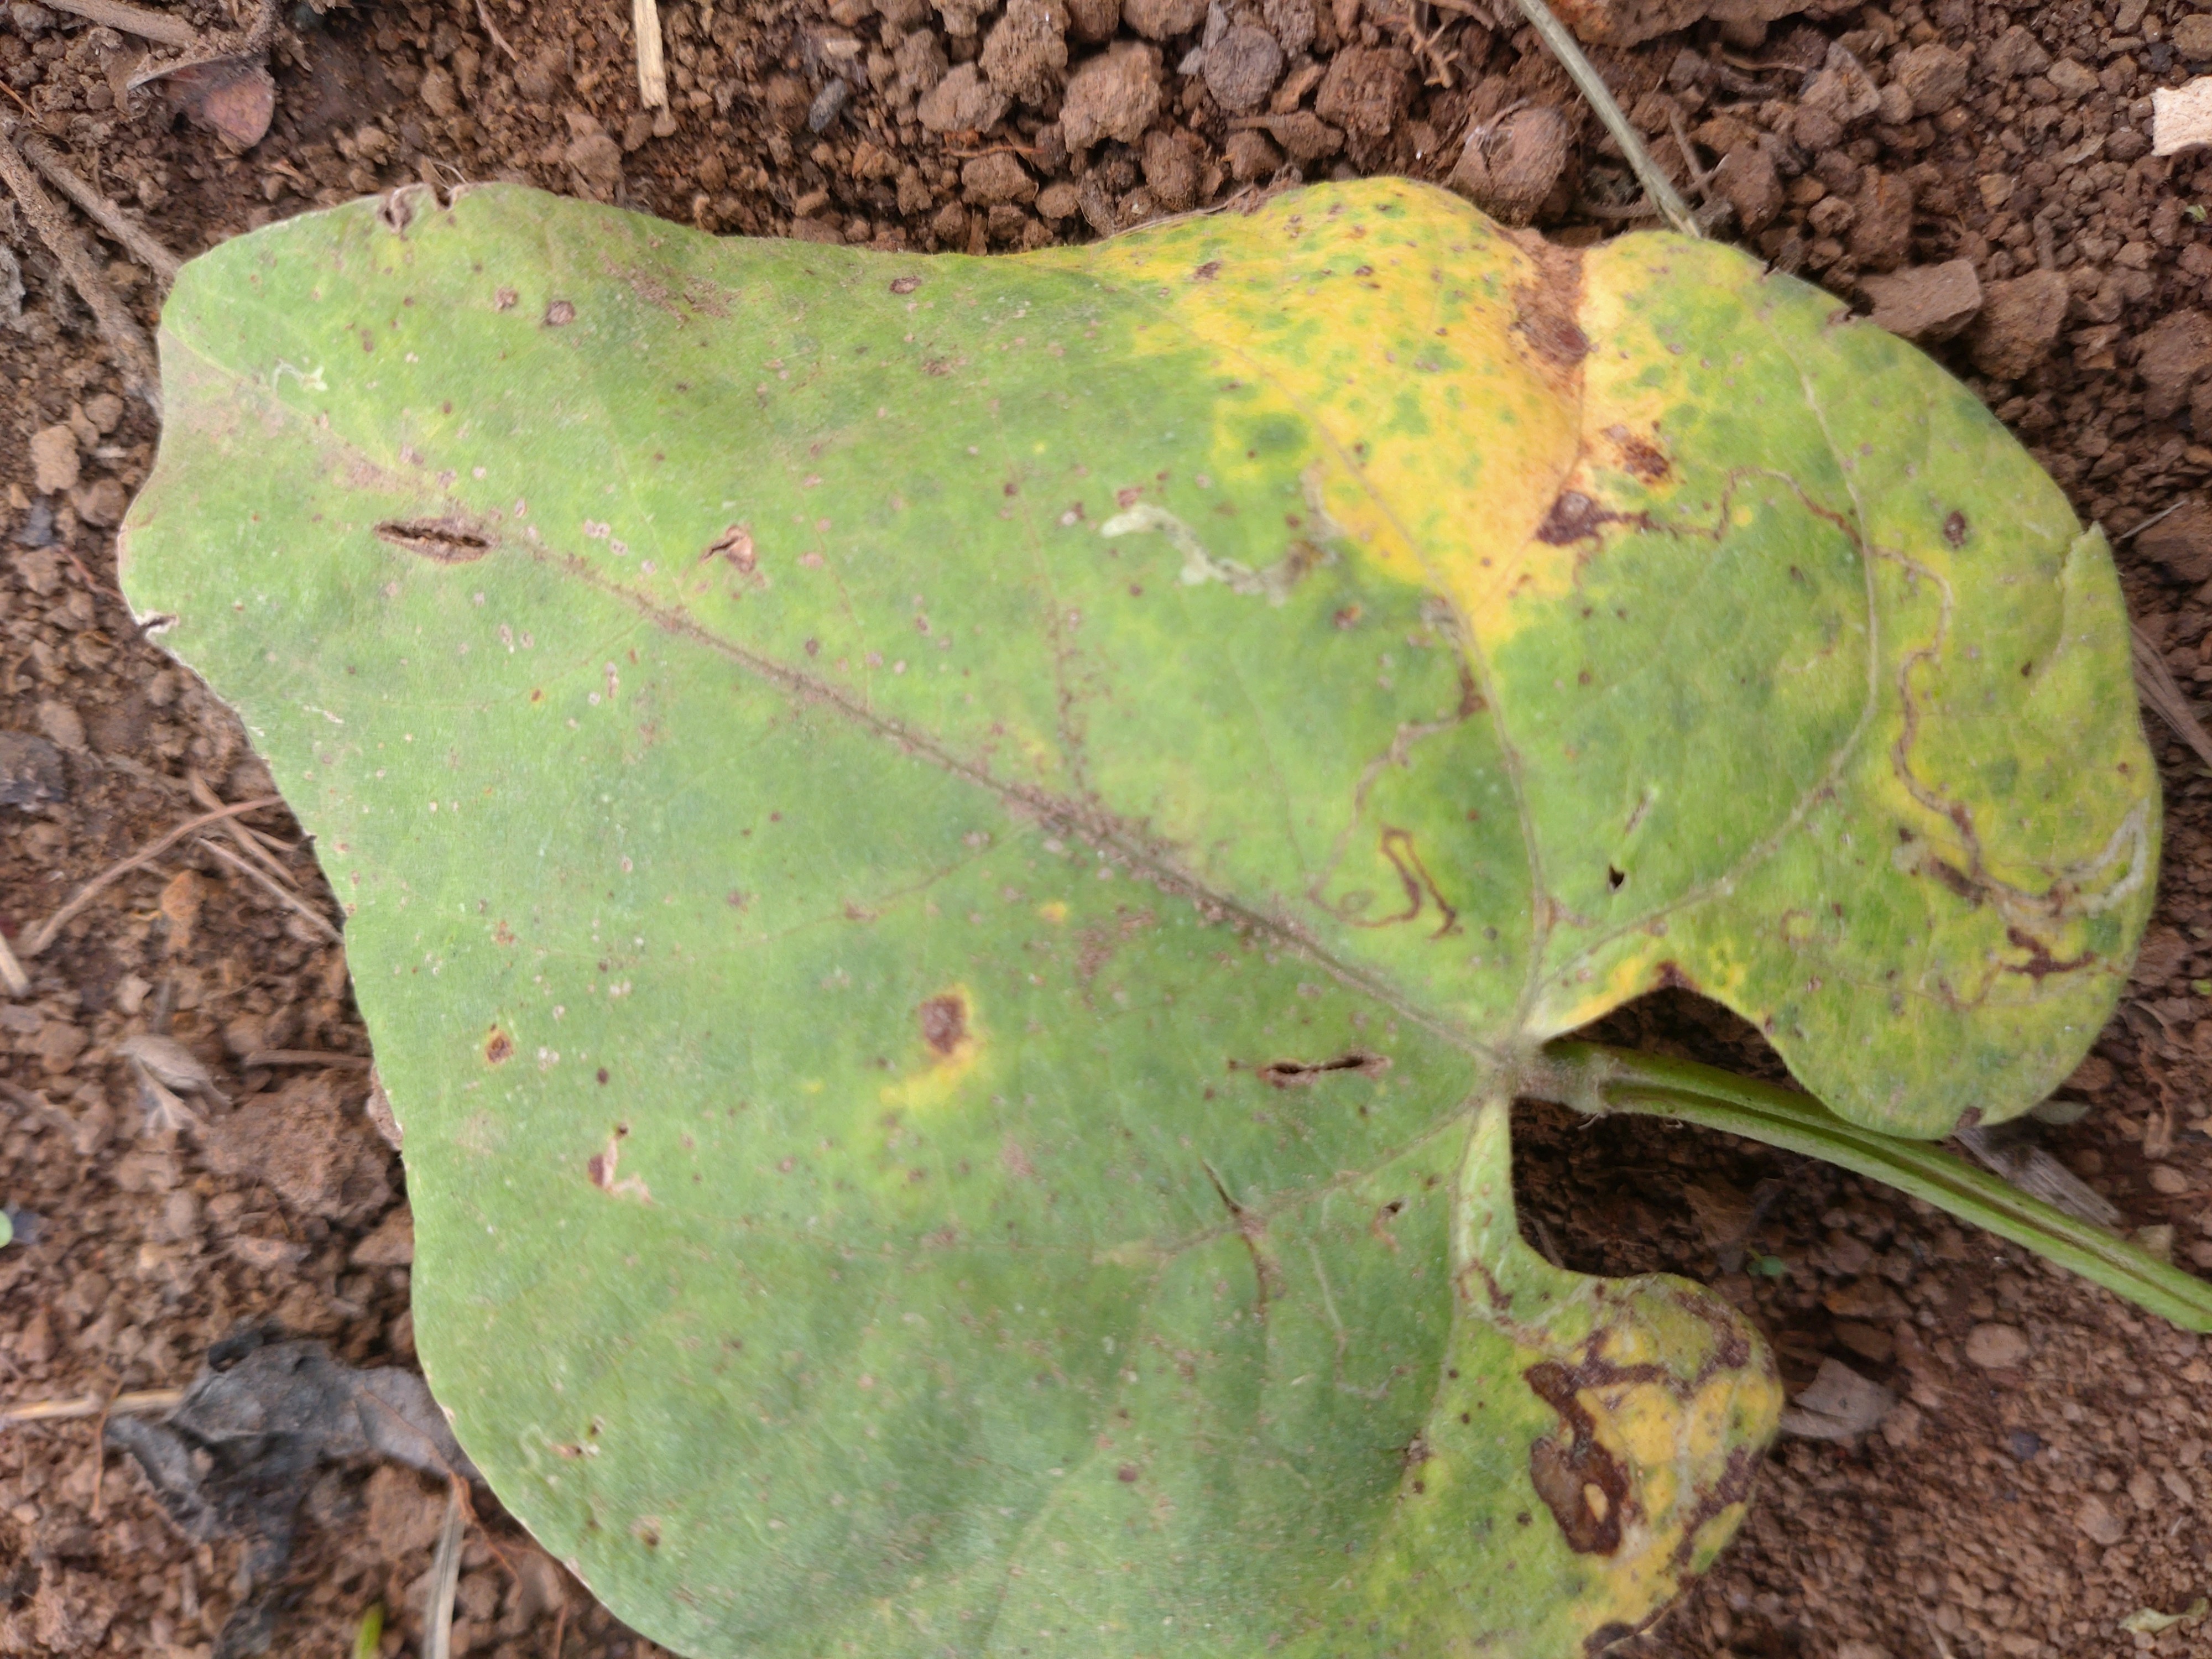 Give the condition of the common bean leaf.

rust
